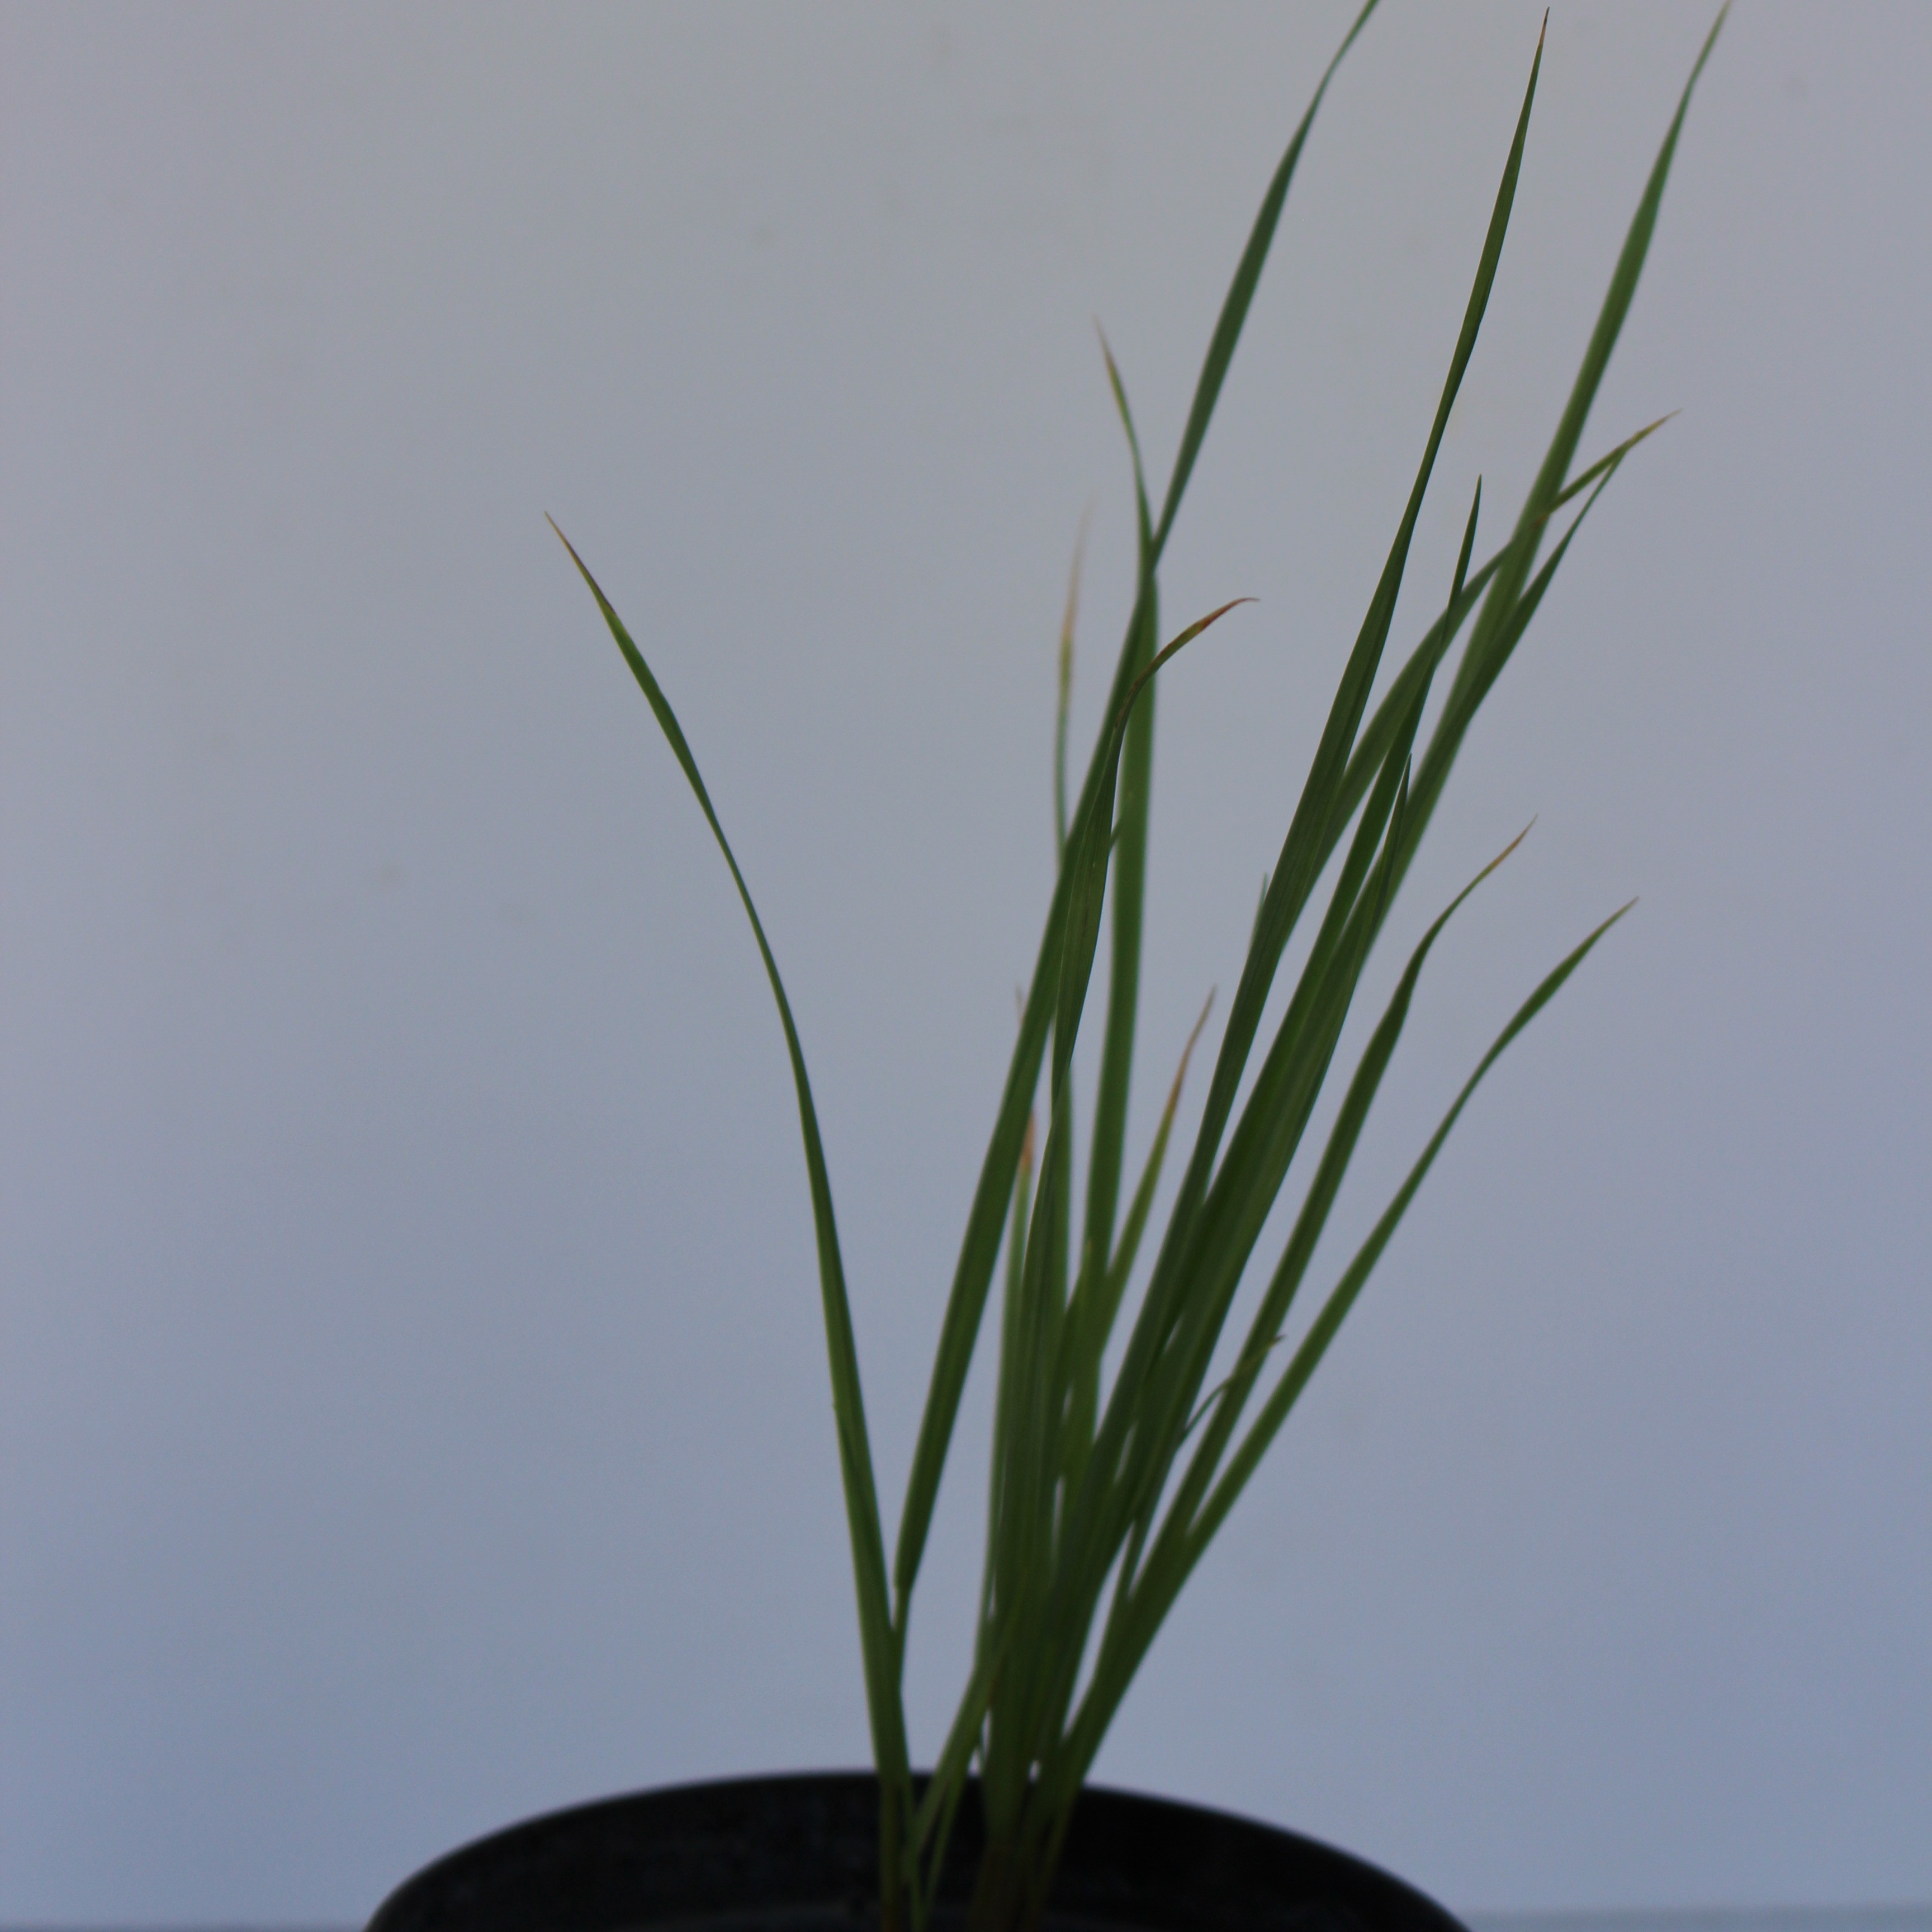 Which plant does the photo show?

Lolium multiflorum
